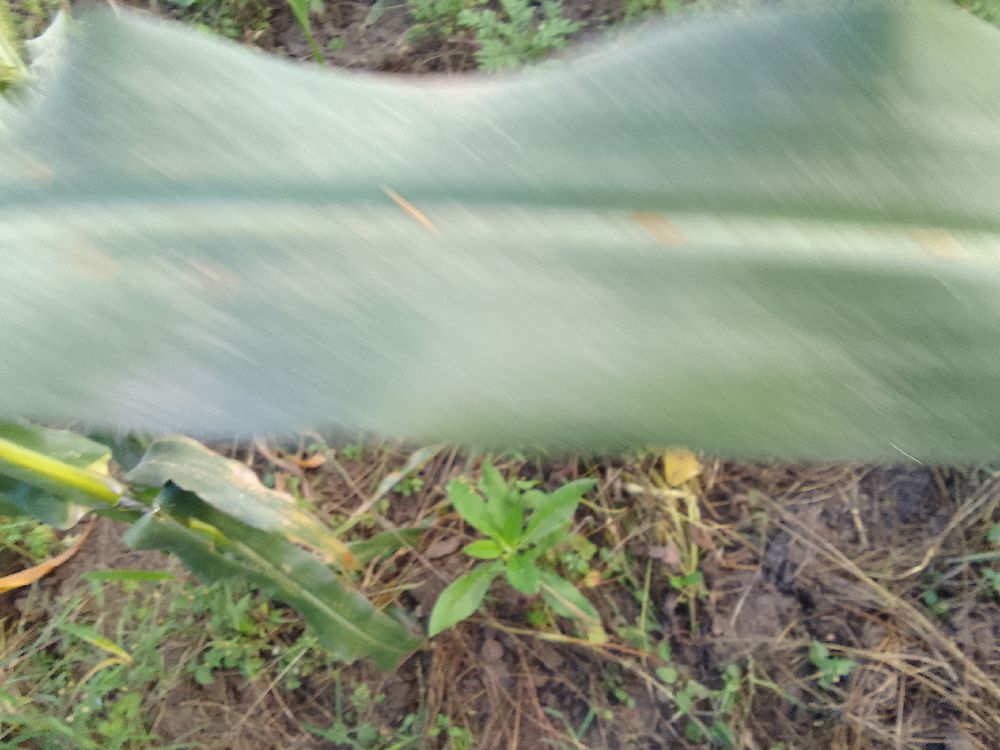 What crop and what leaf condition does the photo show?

maize, healthy
